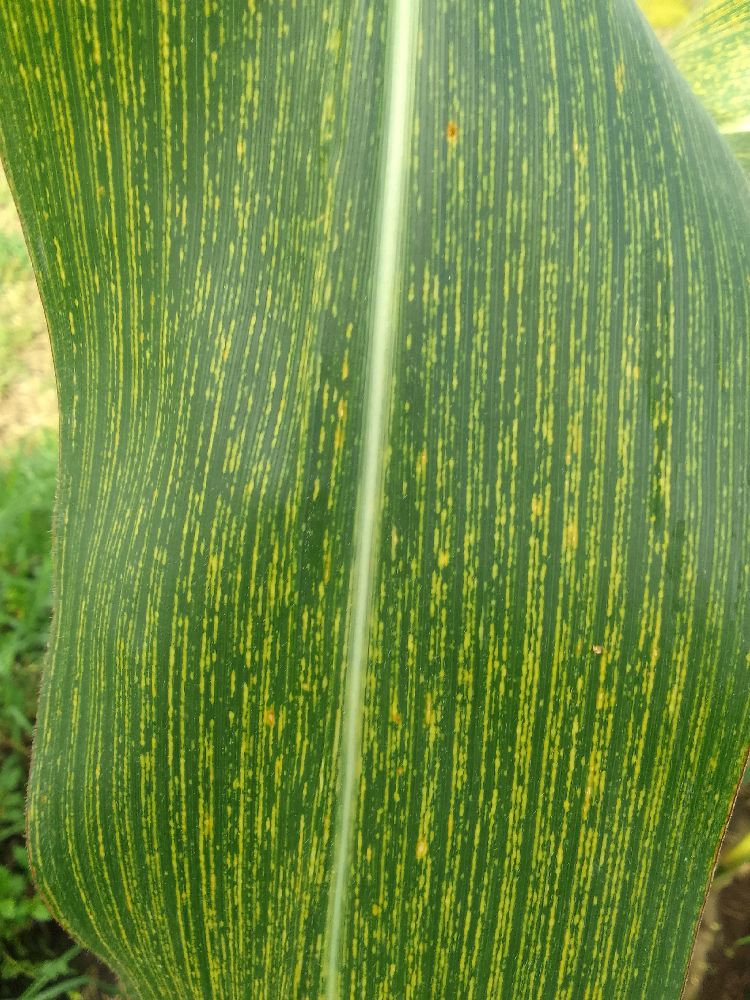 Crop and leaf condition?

maize, maize streak virus
